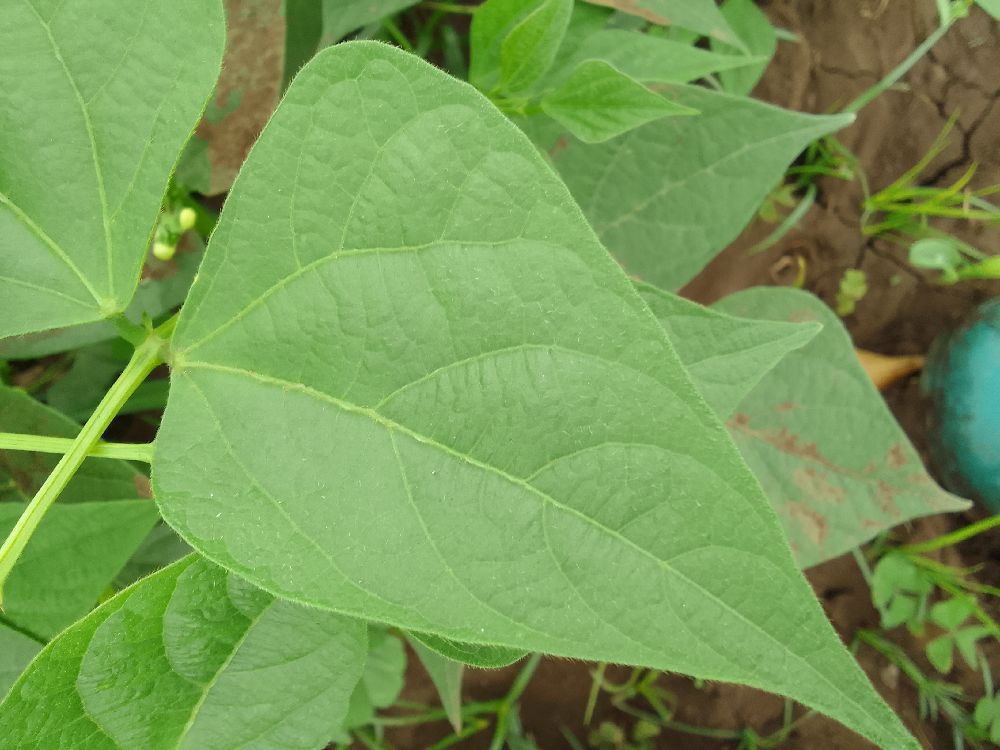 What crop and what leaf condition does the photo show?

common bean, healthy
